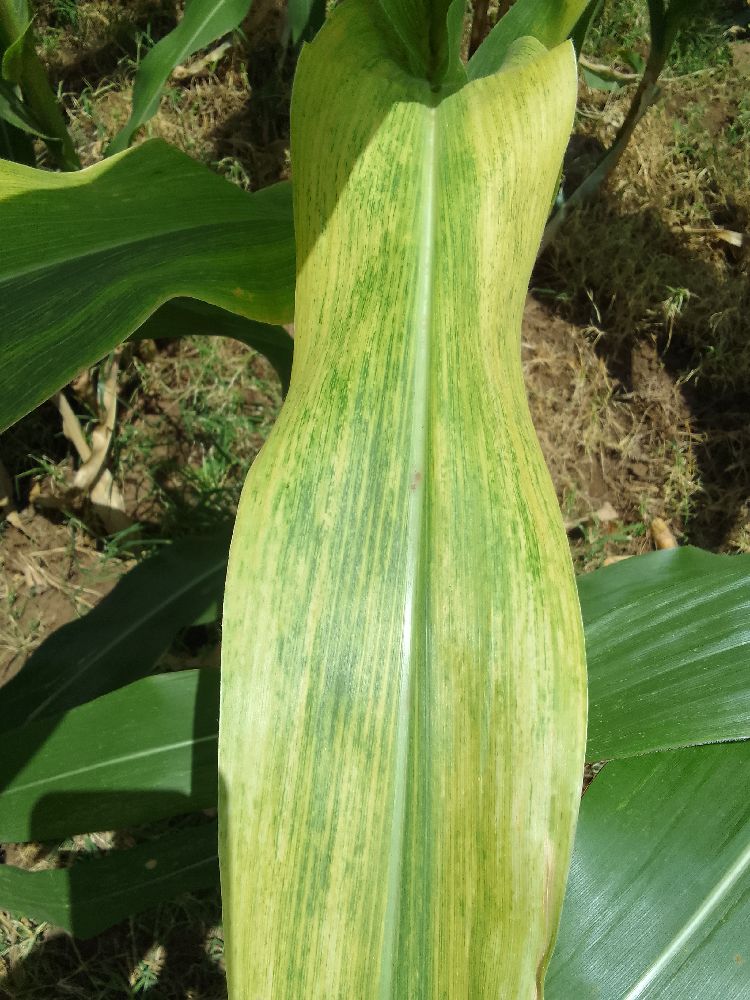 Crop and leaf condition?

maize, maize lethal necrosis
